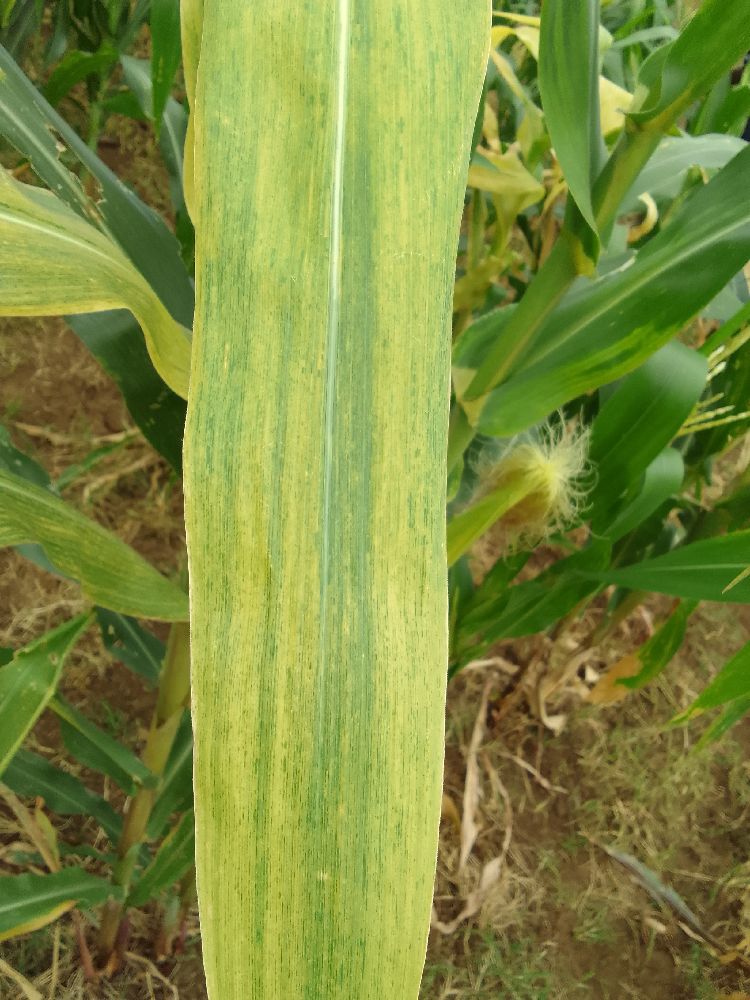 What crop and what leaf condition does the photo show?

maize, maize lethal necrosis
